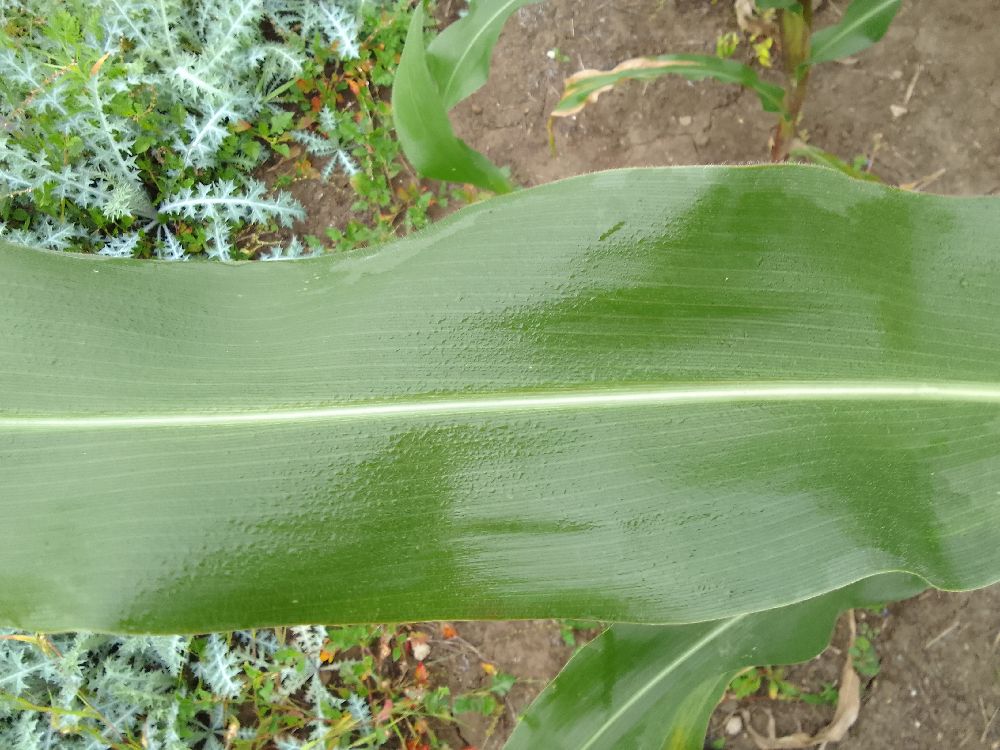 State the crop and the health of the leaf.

maize, healthy
